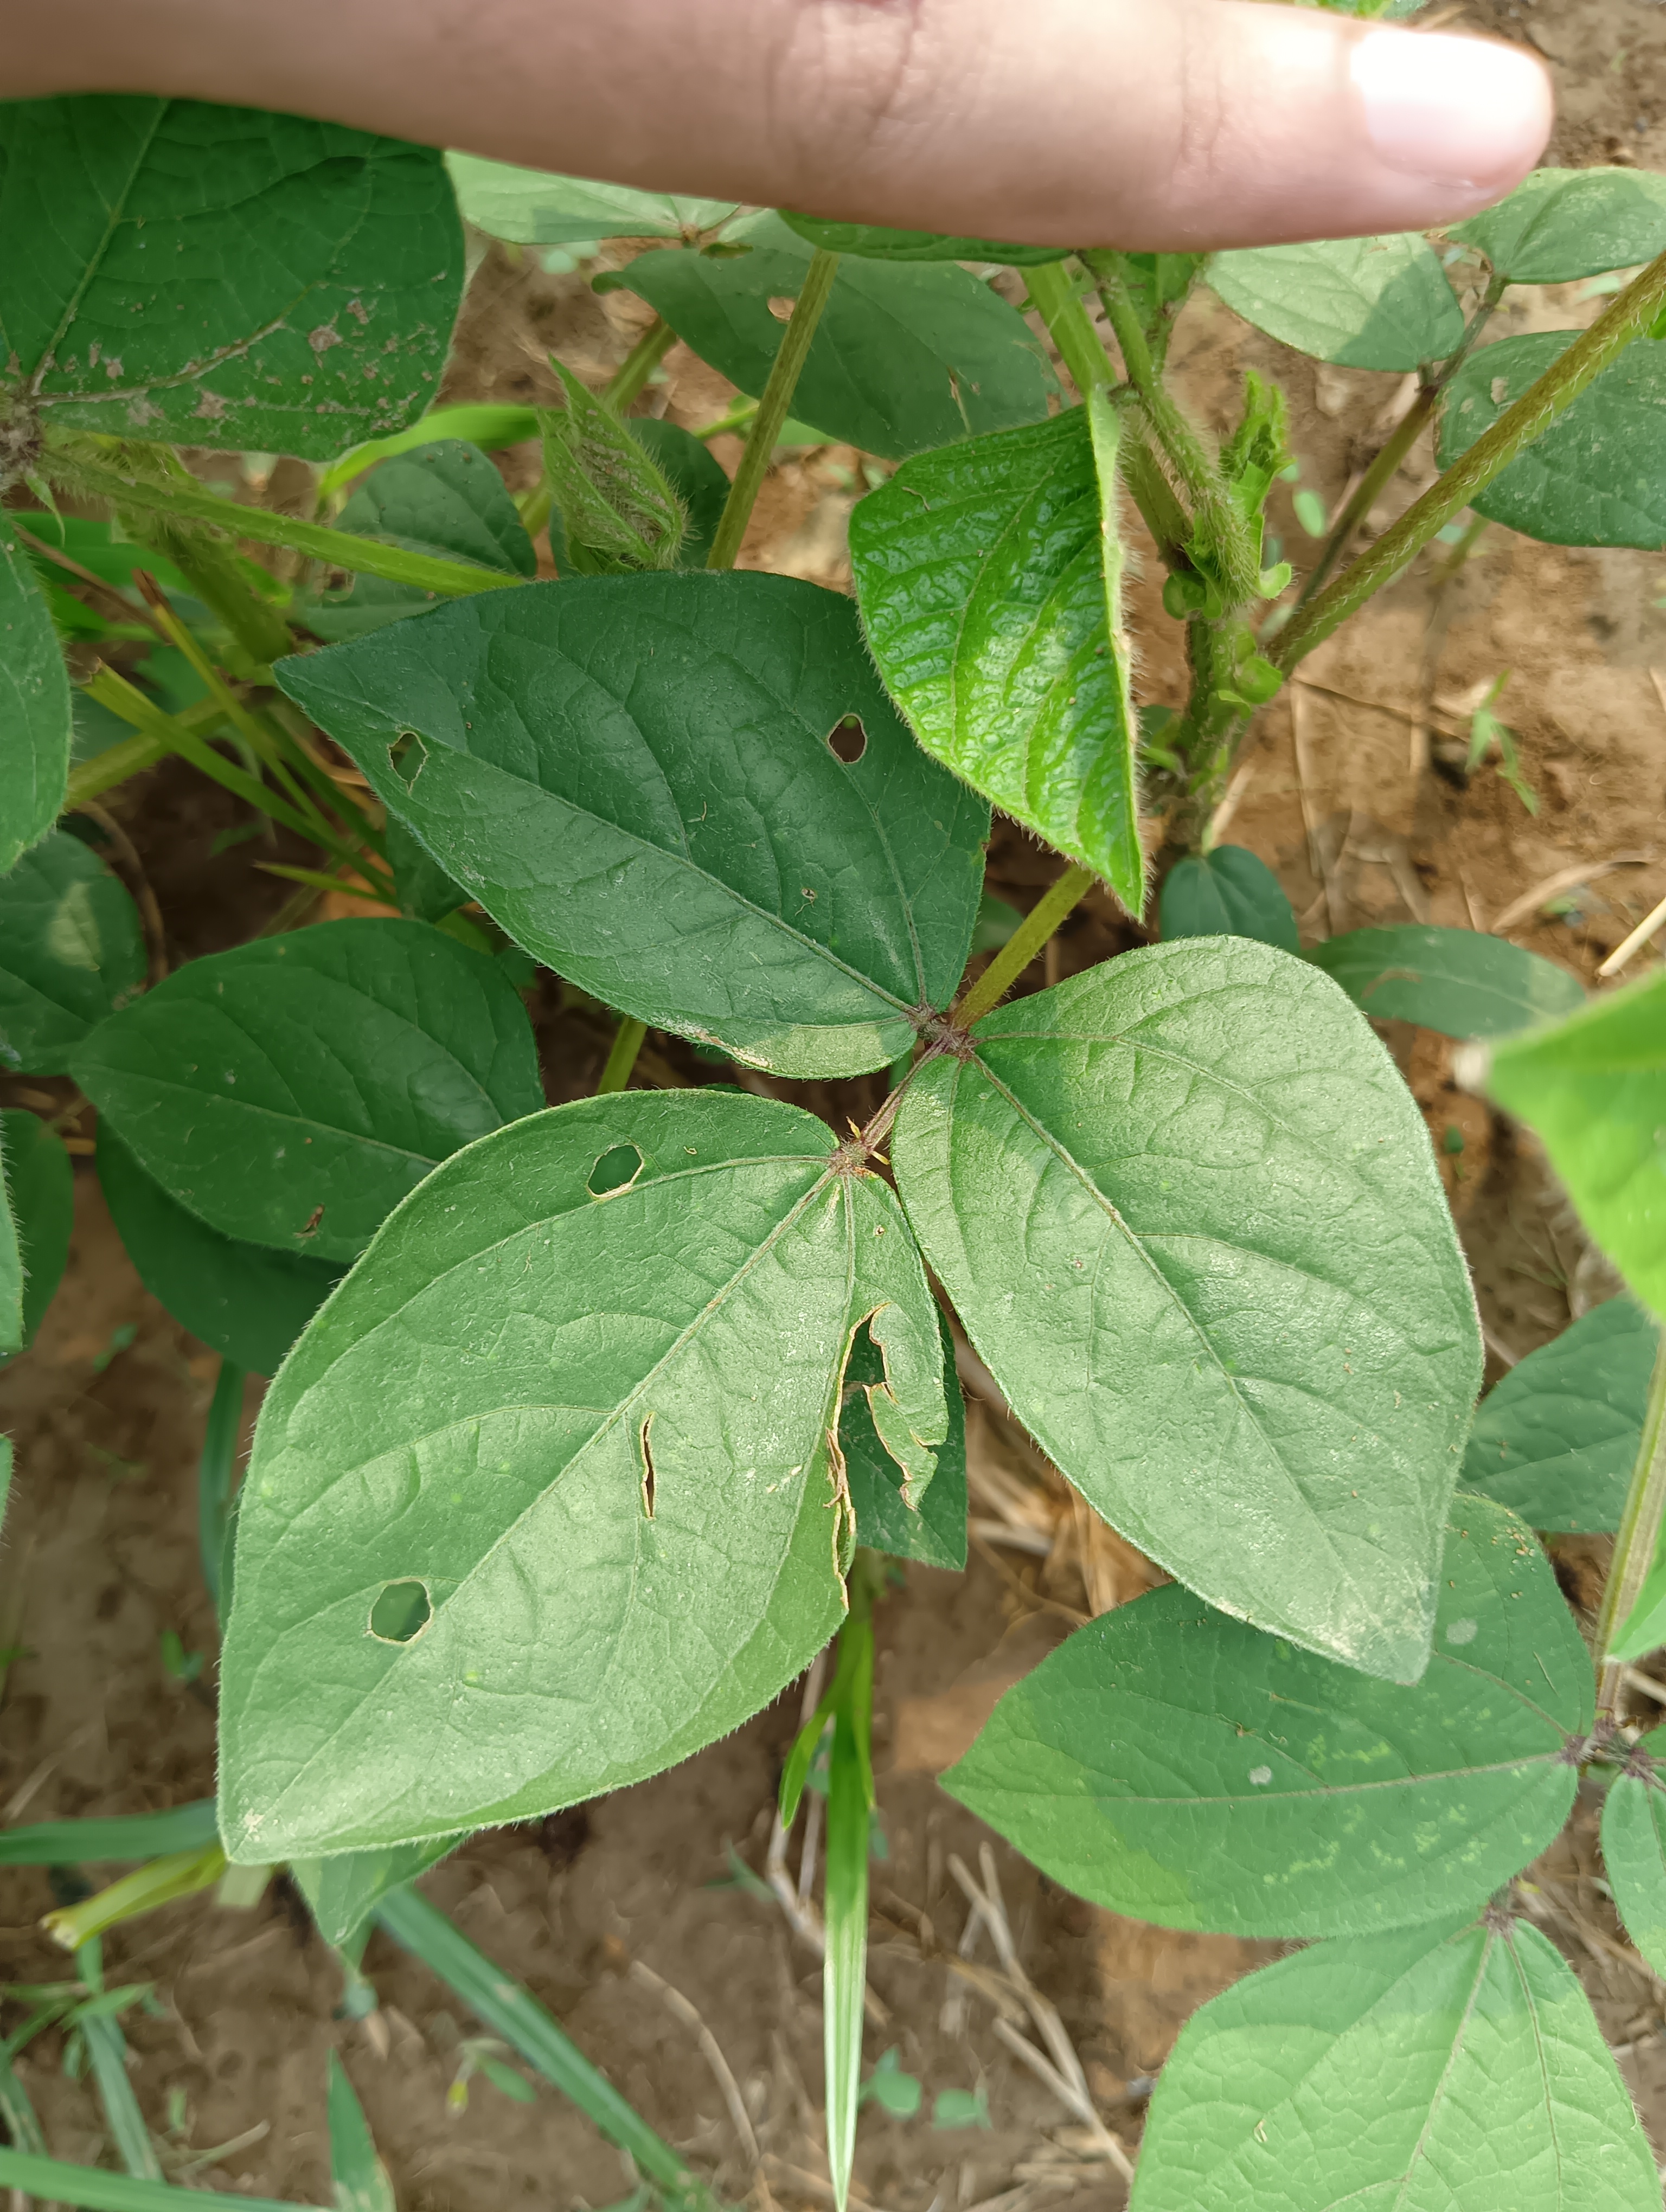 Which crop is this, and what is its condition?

mungbean, healthy
